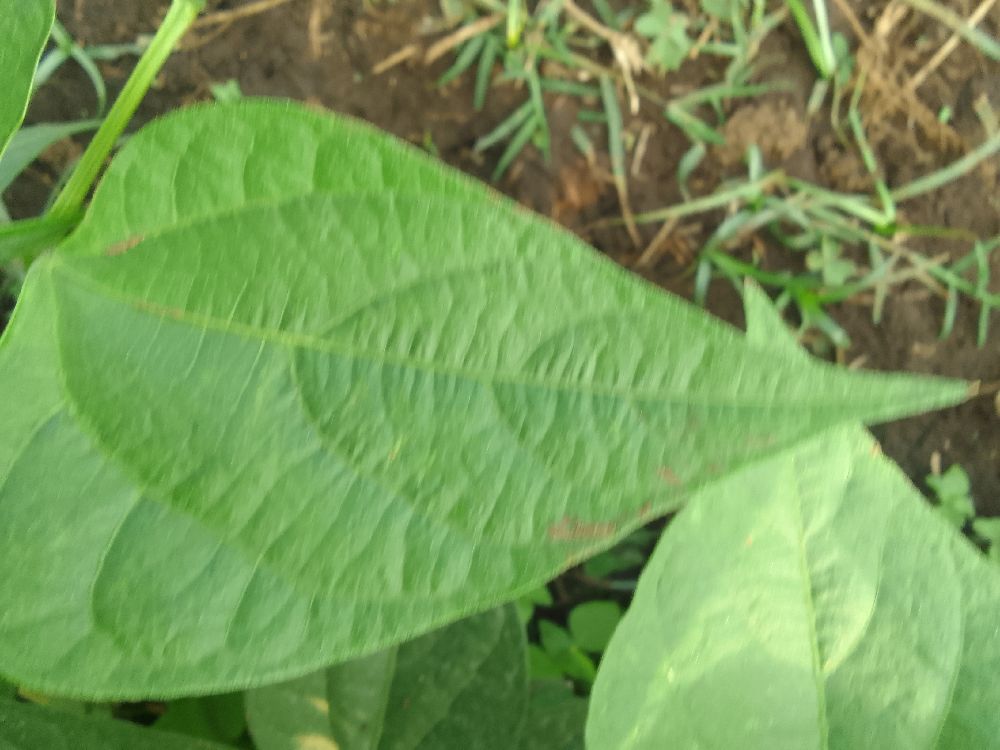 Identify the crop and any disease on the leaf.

common bean, healthy
